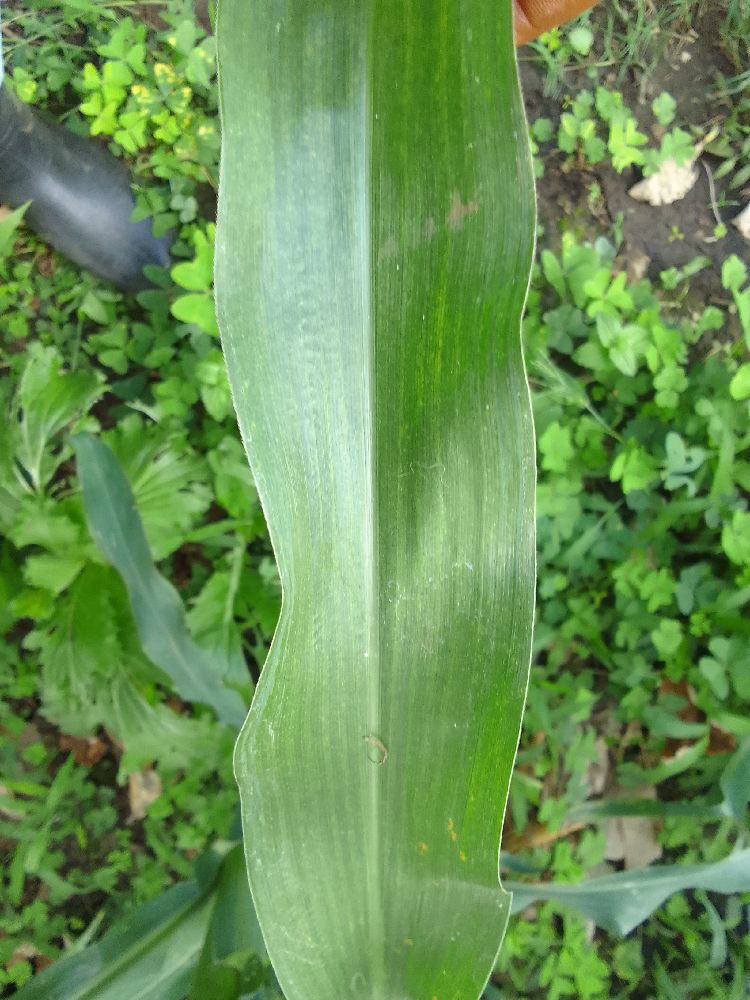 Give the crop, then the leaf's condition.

maize, healthy
